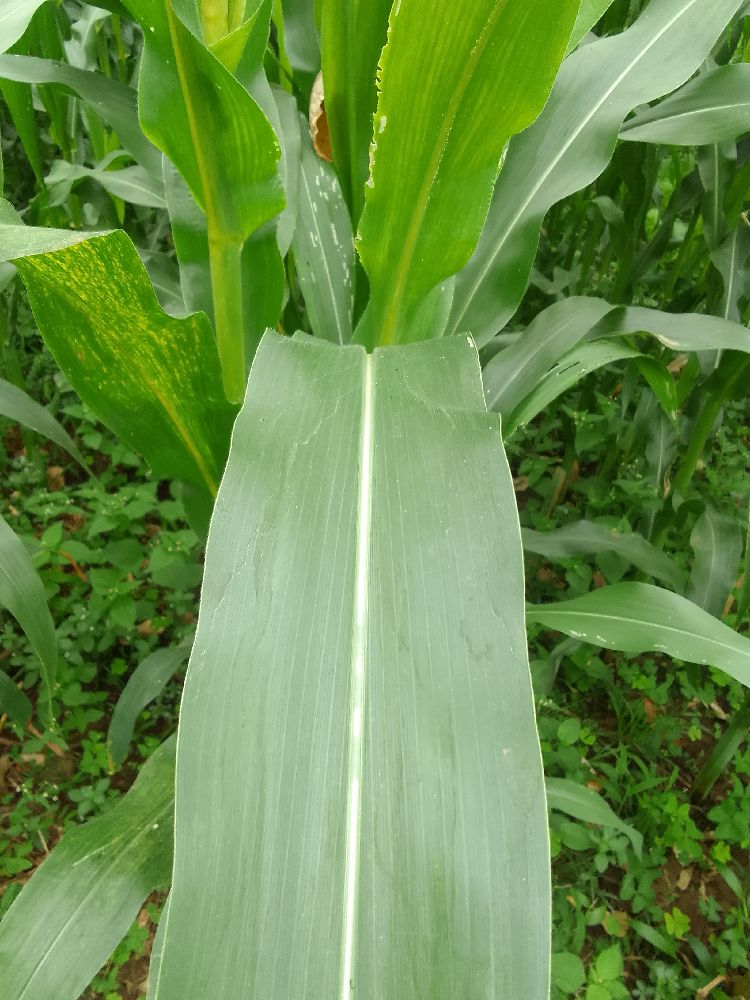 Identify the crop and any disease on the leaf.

maize, healthy
